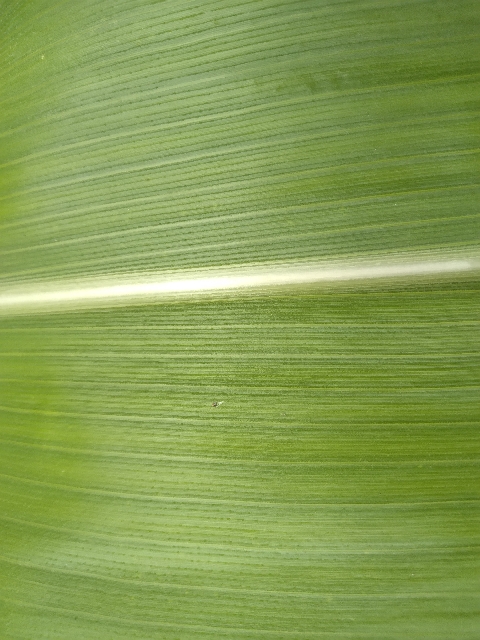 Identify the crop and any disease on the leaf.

maize, healthy
